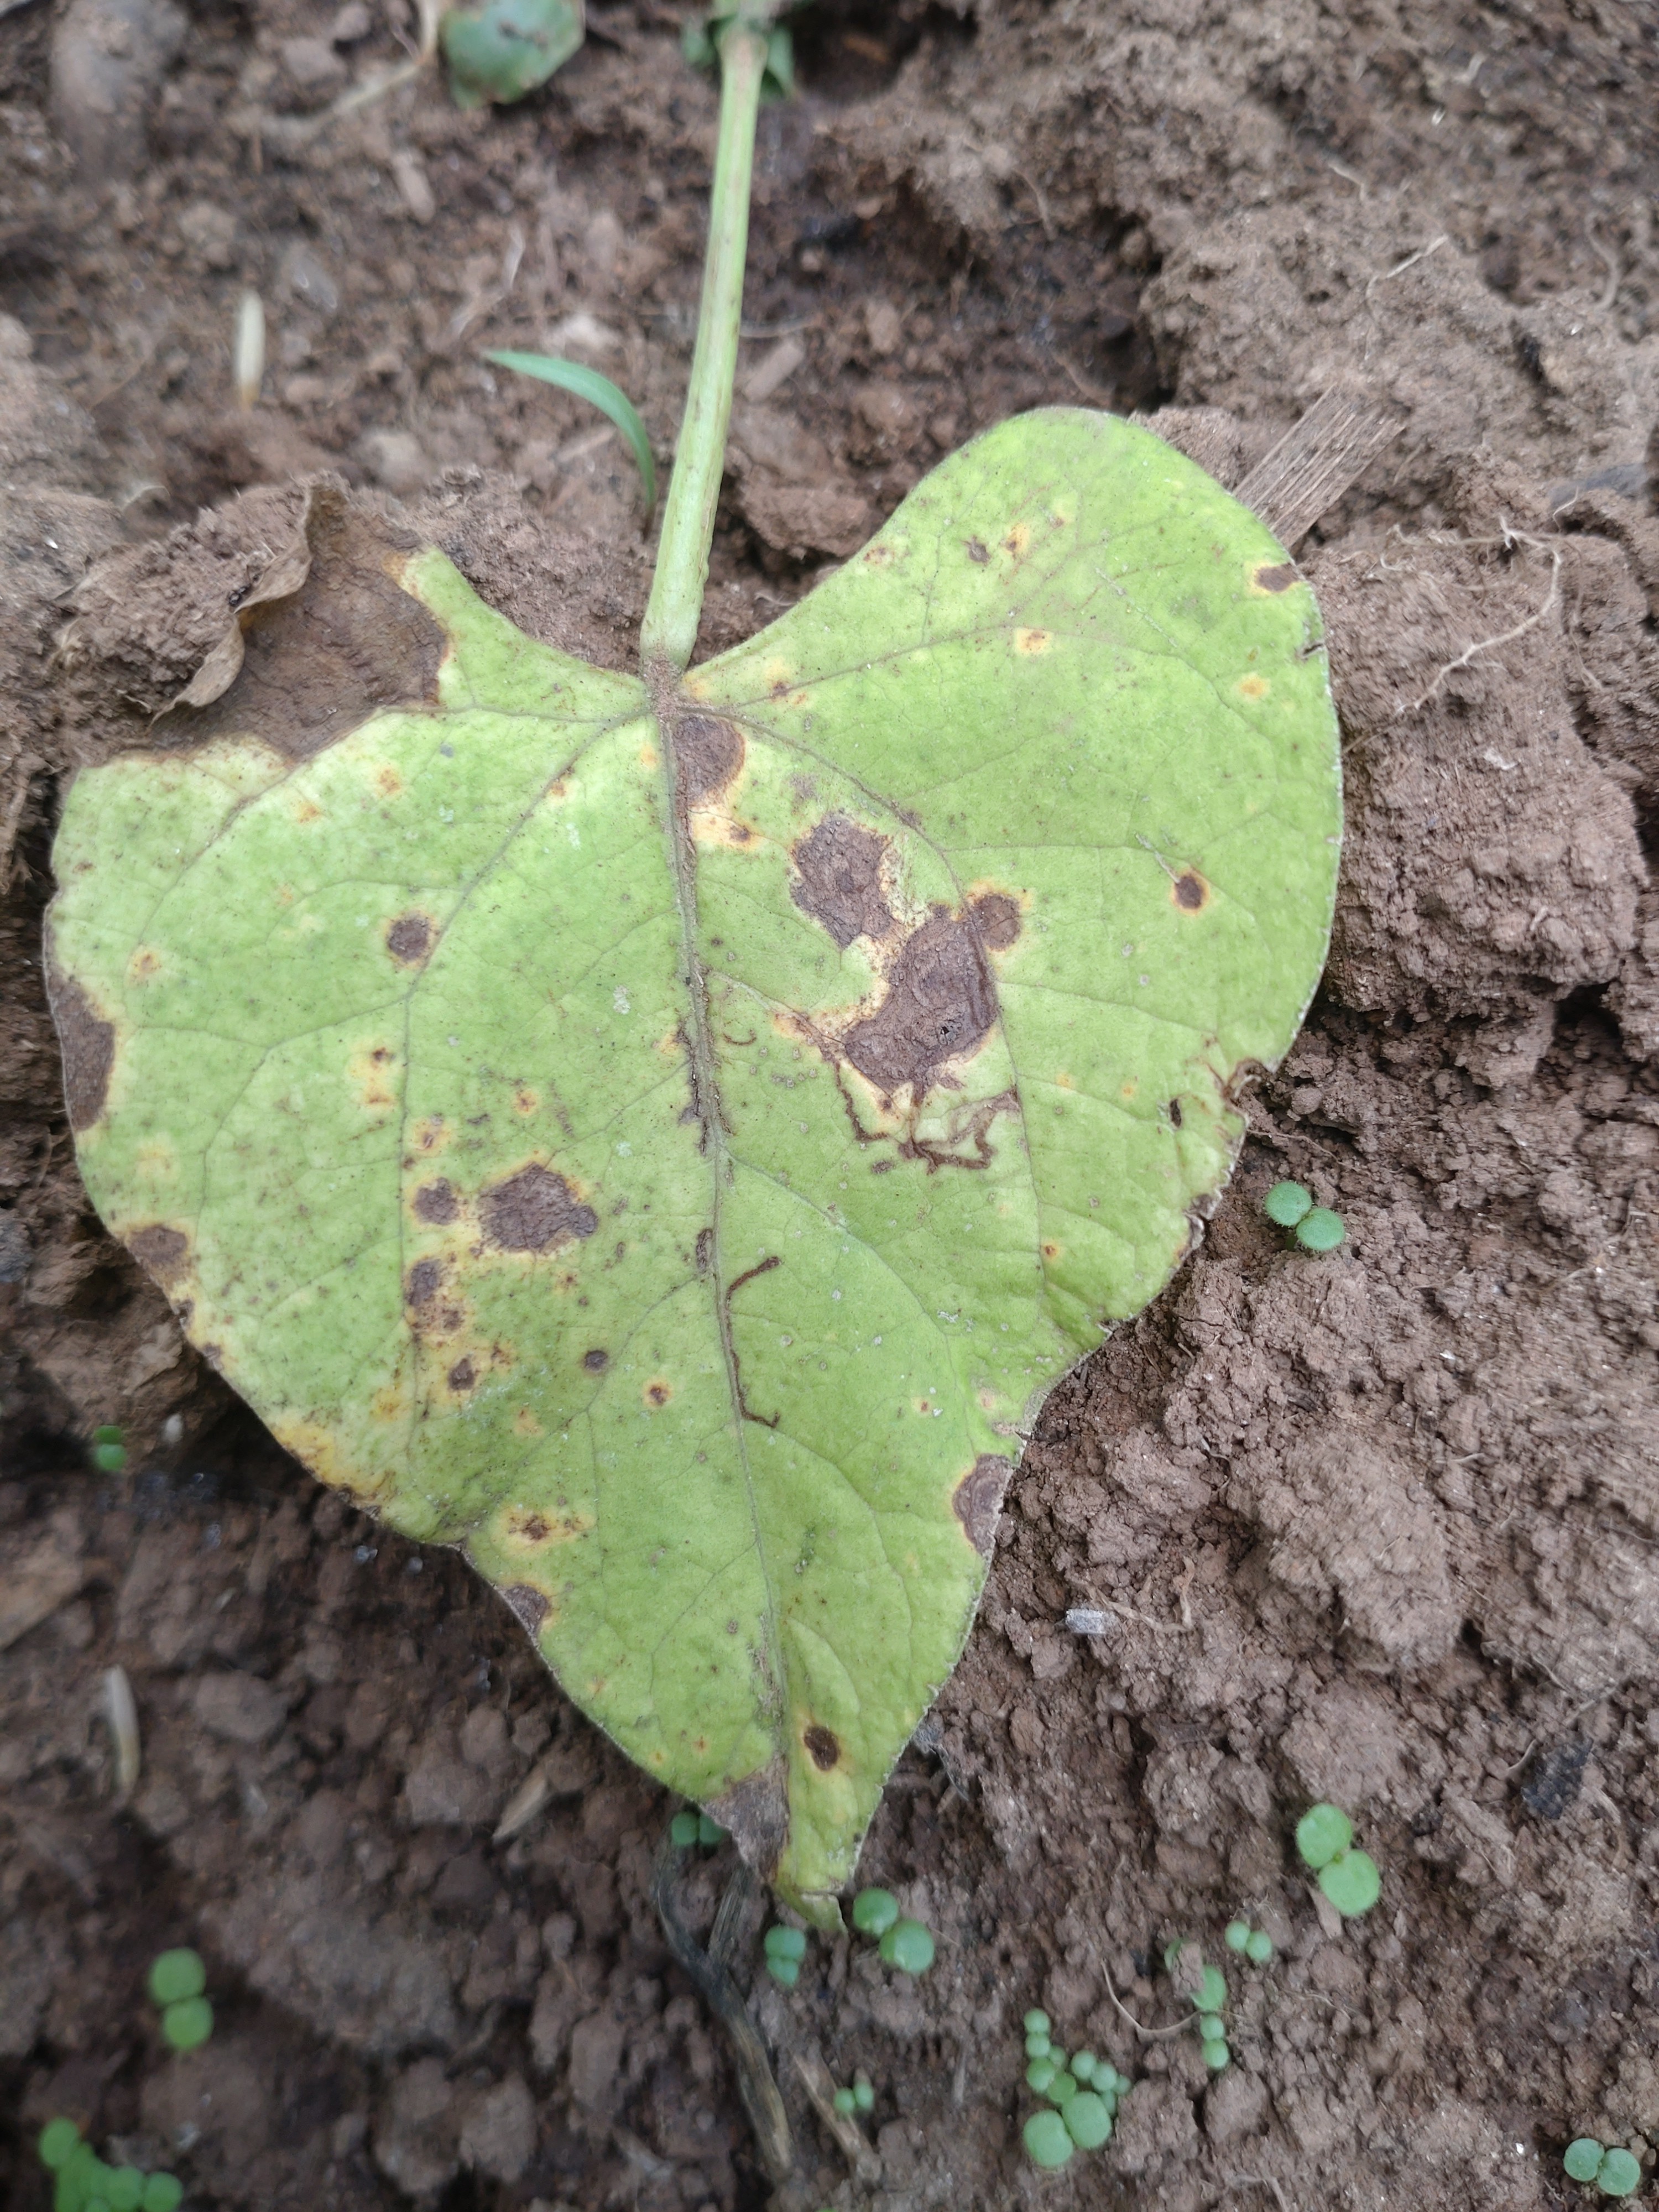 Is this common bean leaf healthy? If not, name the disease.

rust
